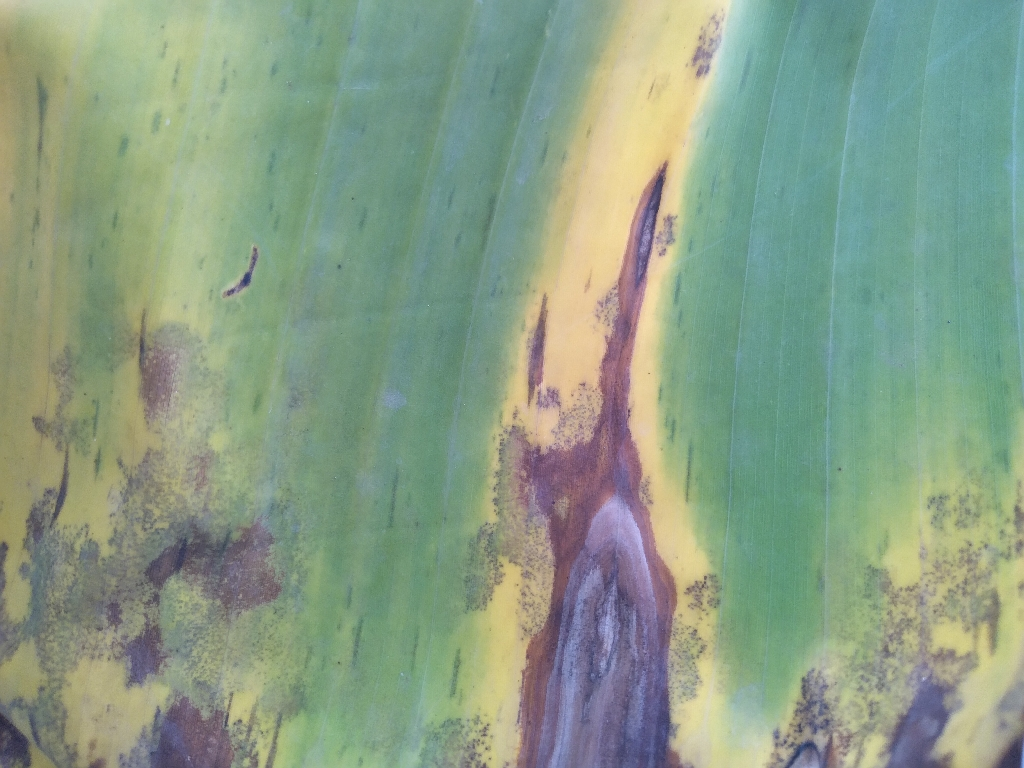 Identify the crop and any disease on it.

banana, black sigatoka
